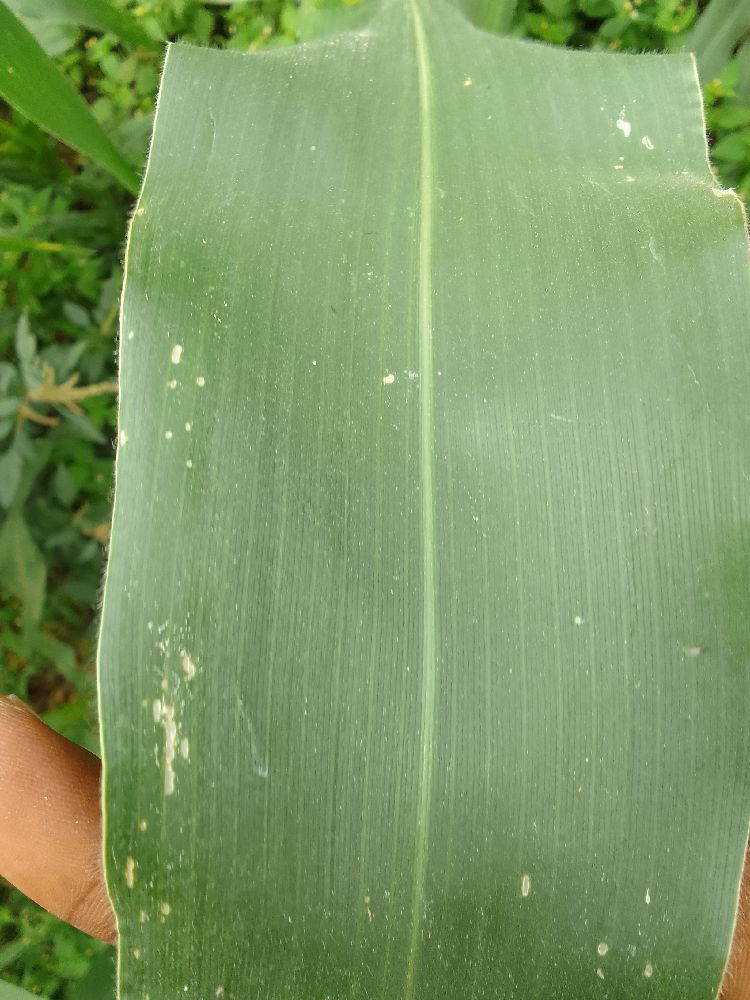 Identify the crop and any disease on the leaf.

maize, healthy
